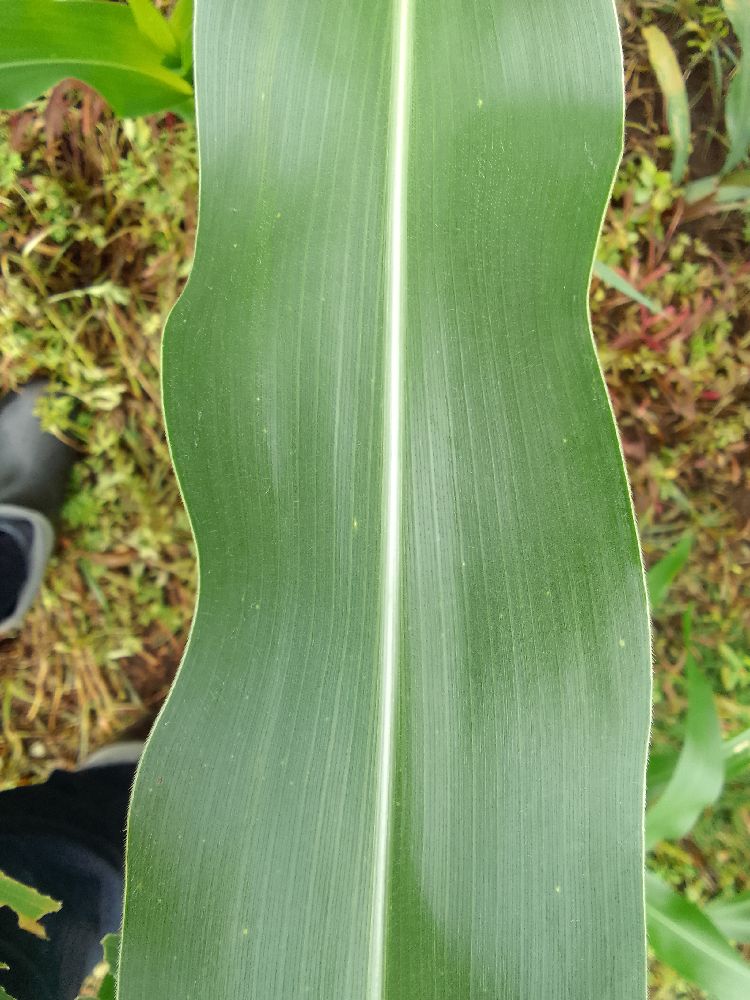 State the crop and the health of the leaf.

maize, healthy
